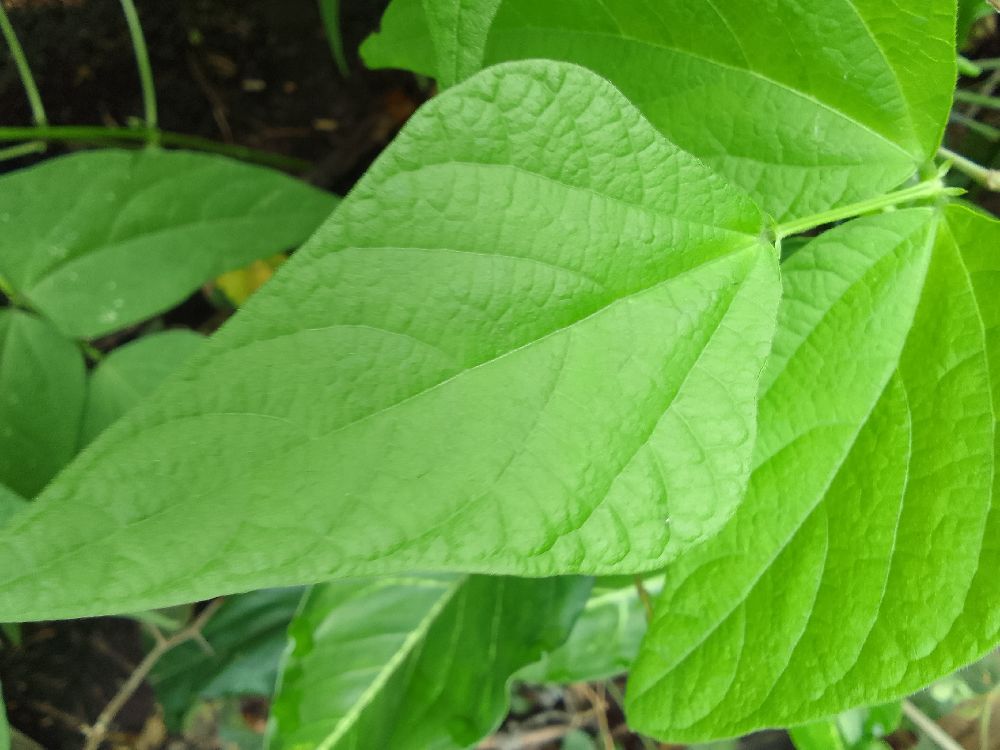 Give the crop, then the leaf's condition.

common bean, healthy
